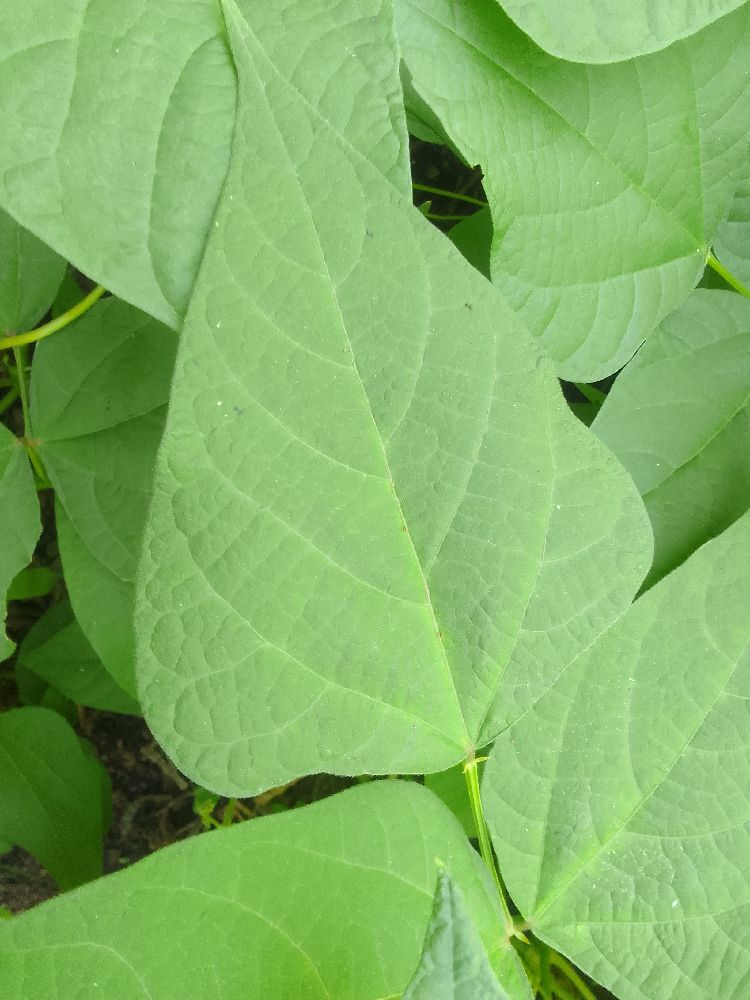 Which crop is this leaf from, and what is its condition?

common bean, healthy
